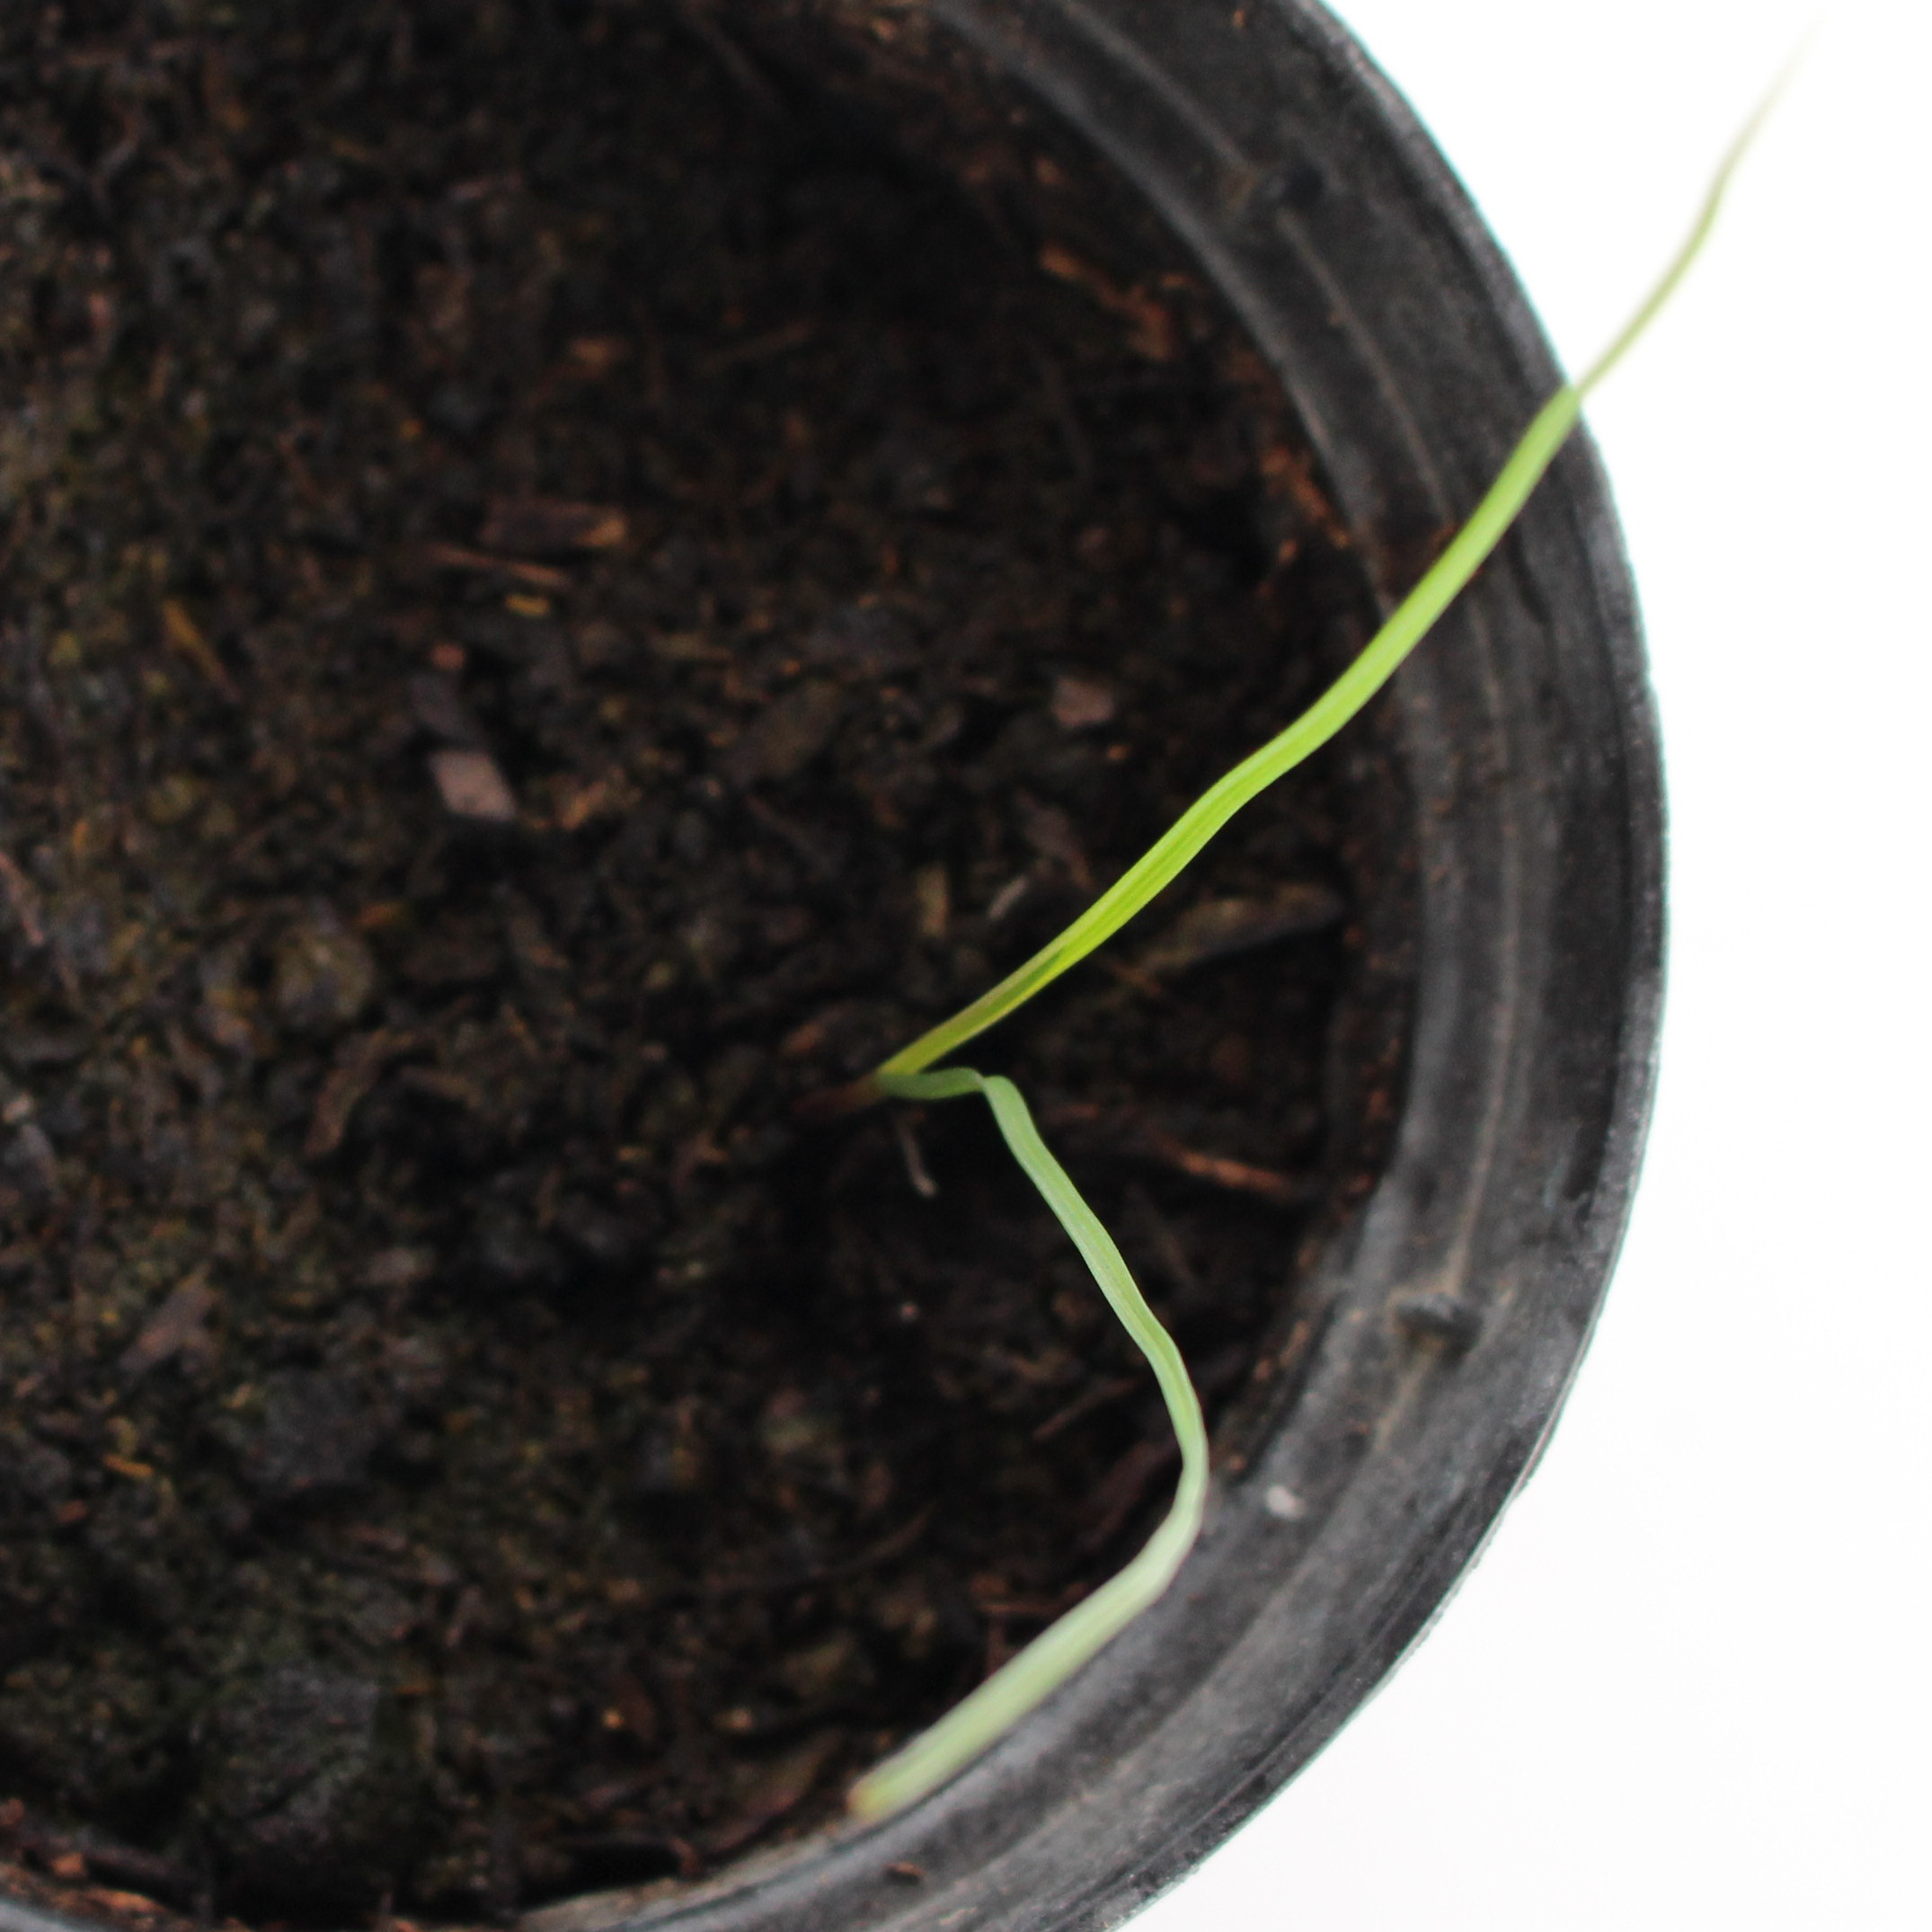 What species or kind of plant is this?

Lolium multiflorum
